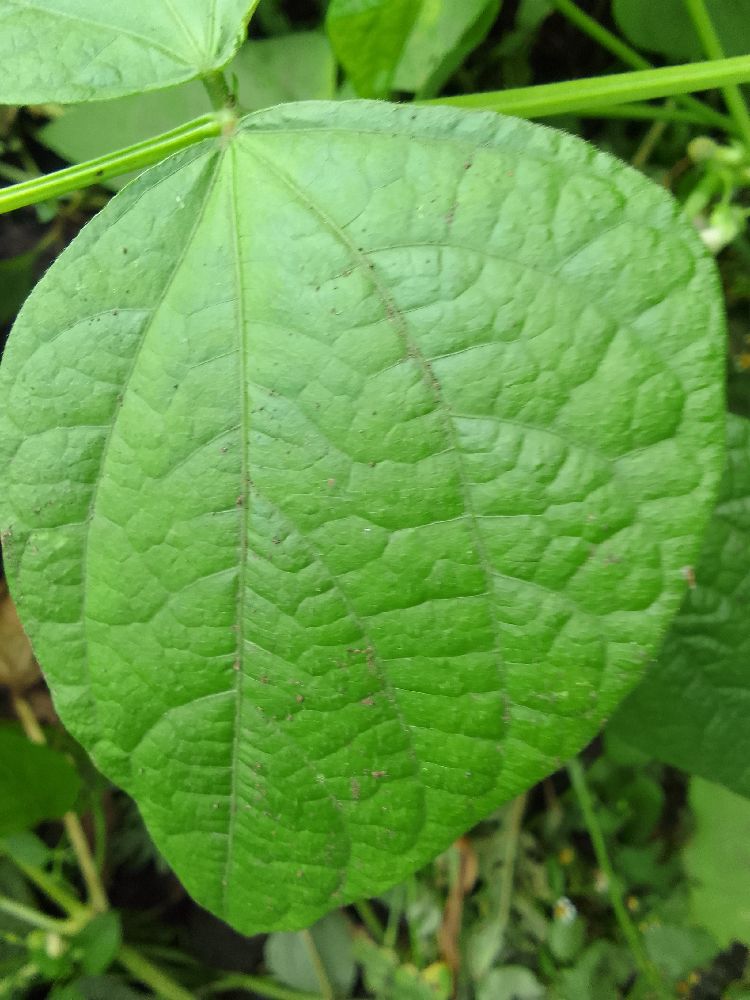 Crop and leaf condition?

common bean, healthy
